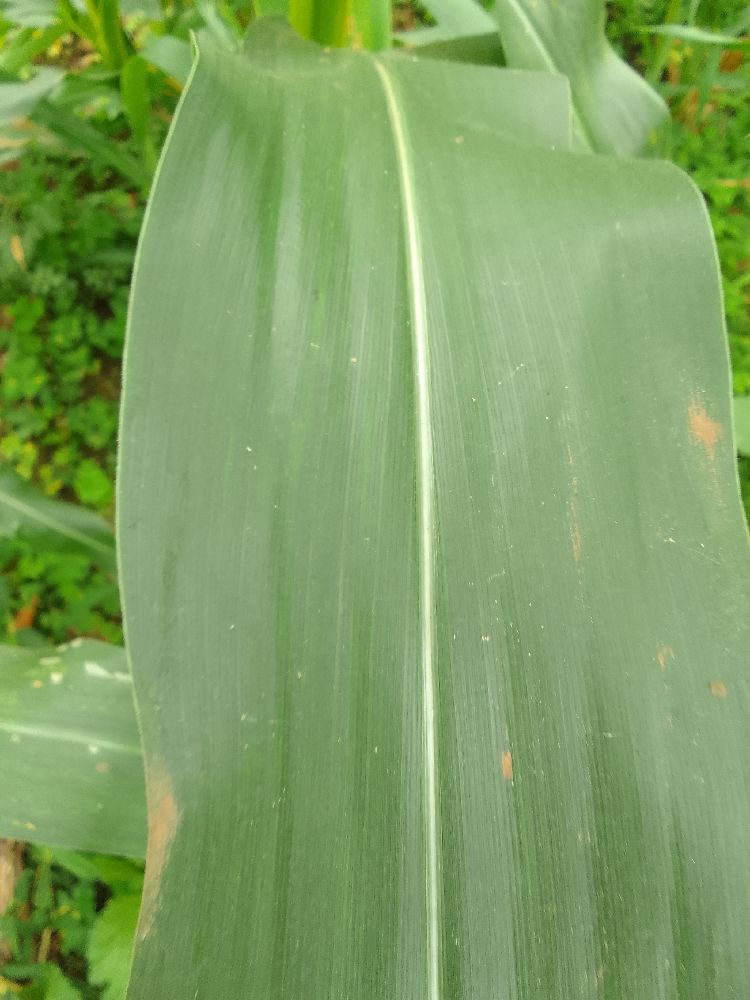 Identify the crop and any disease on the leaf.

maize, healthy
